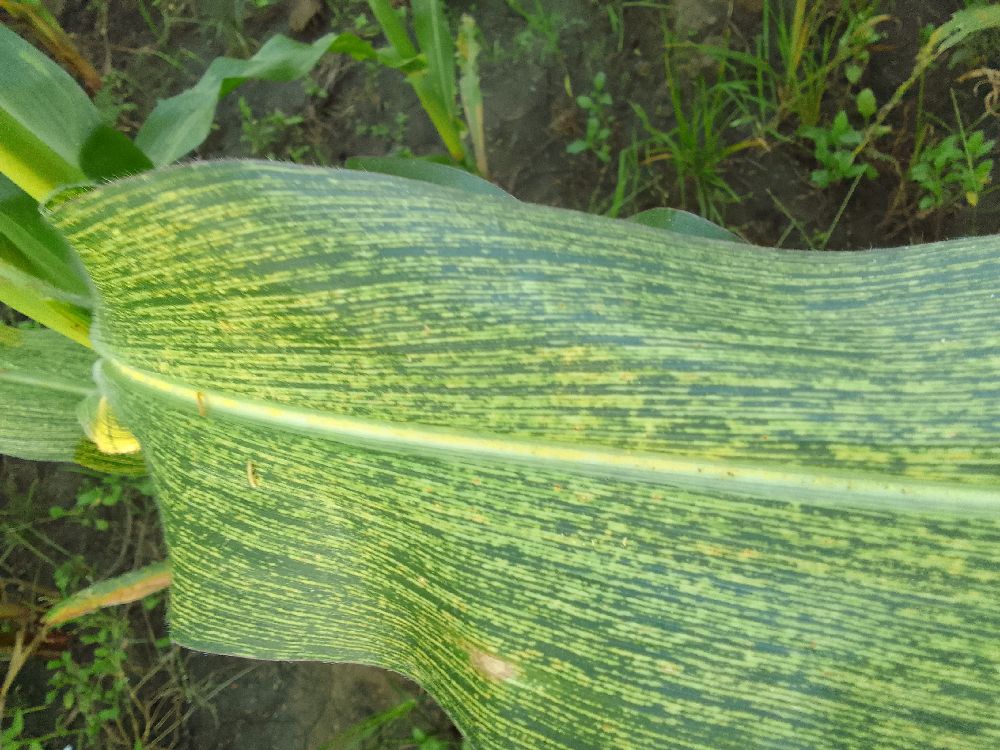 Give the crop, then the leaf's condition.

maize, maize streak virus
